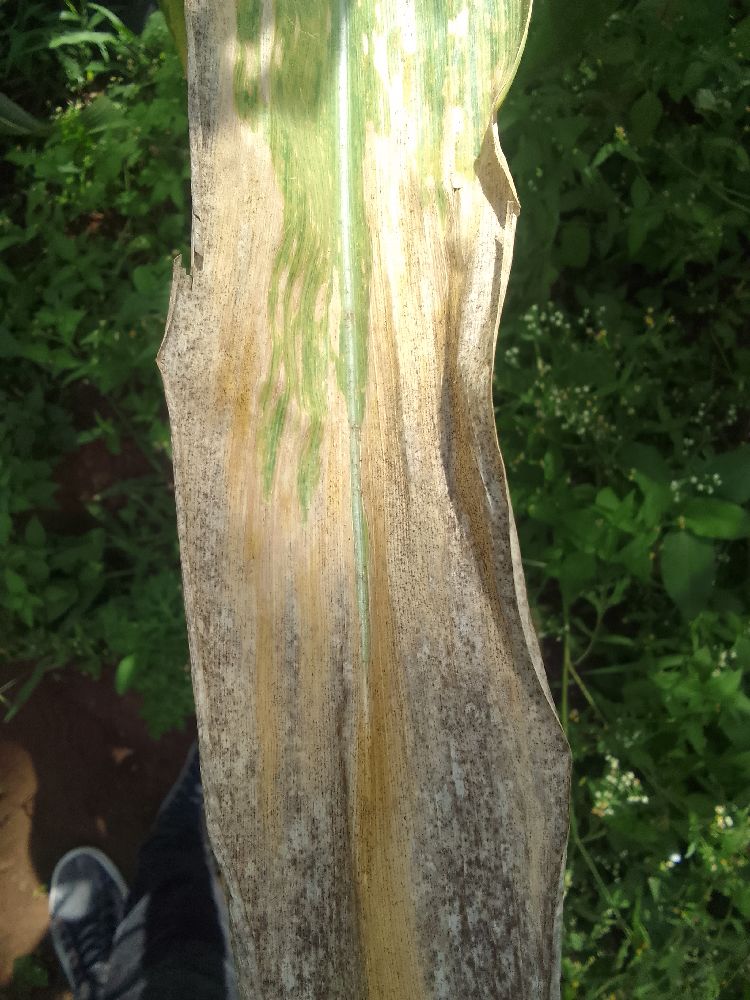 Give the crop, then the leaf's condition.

maize, maize lethal necrosis
